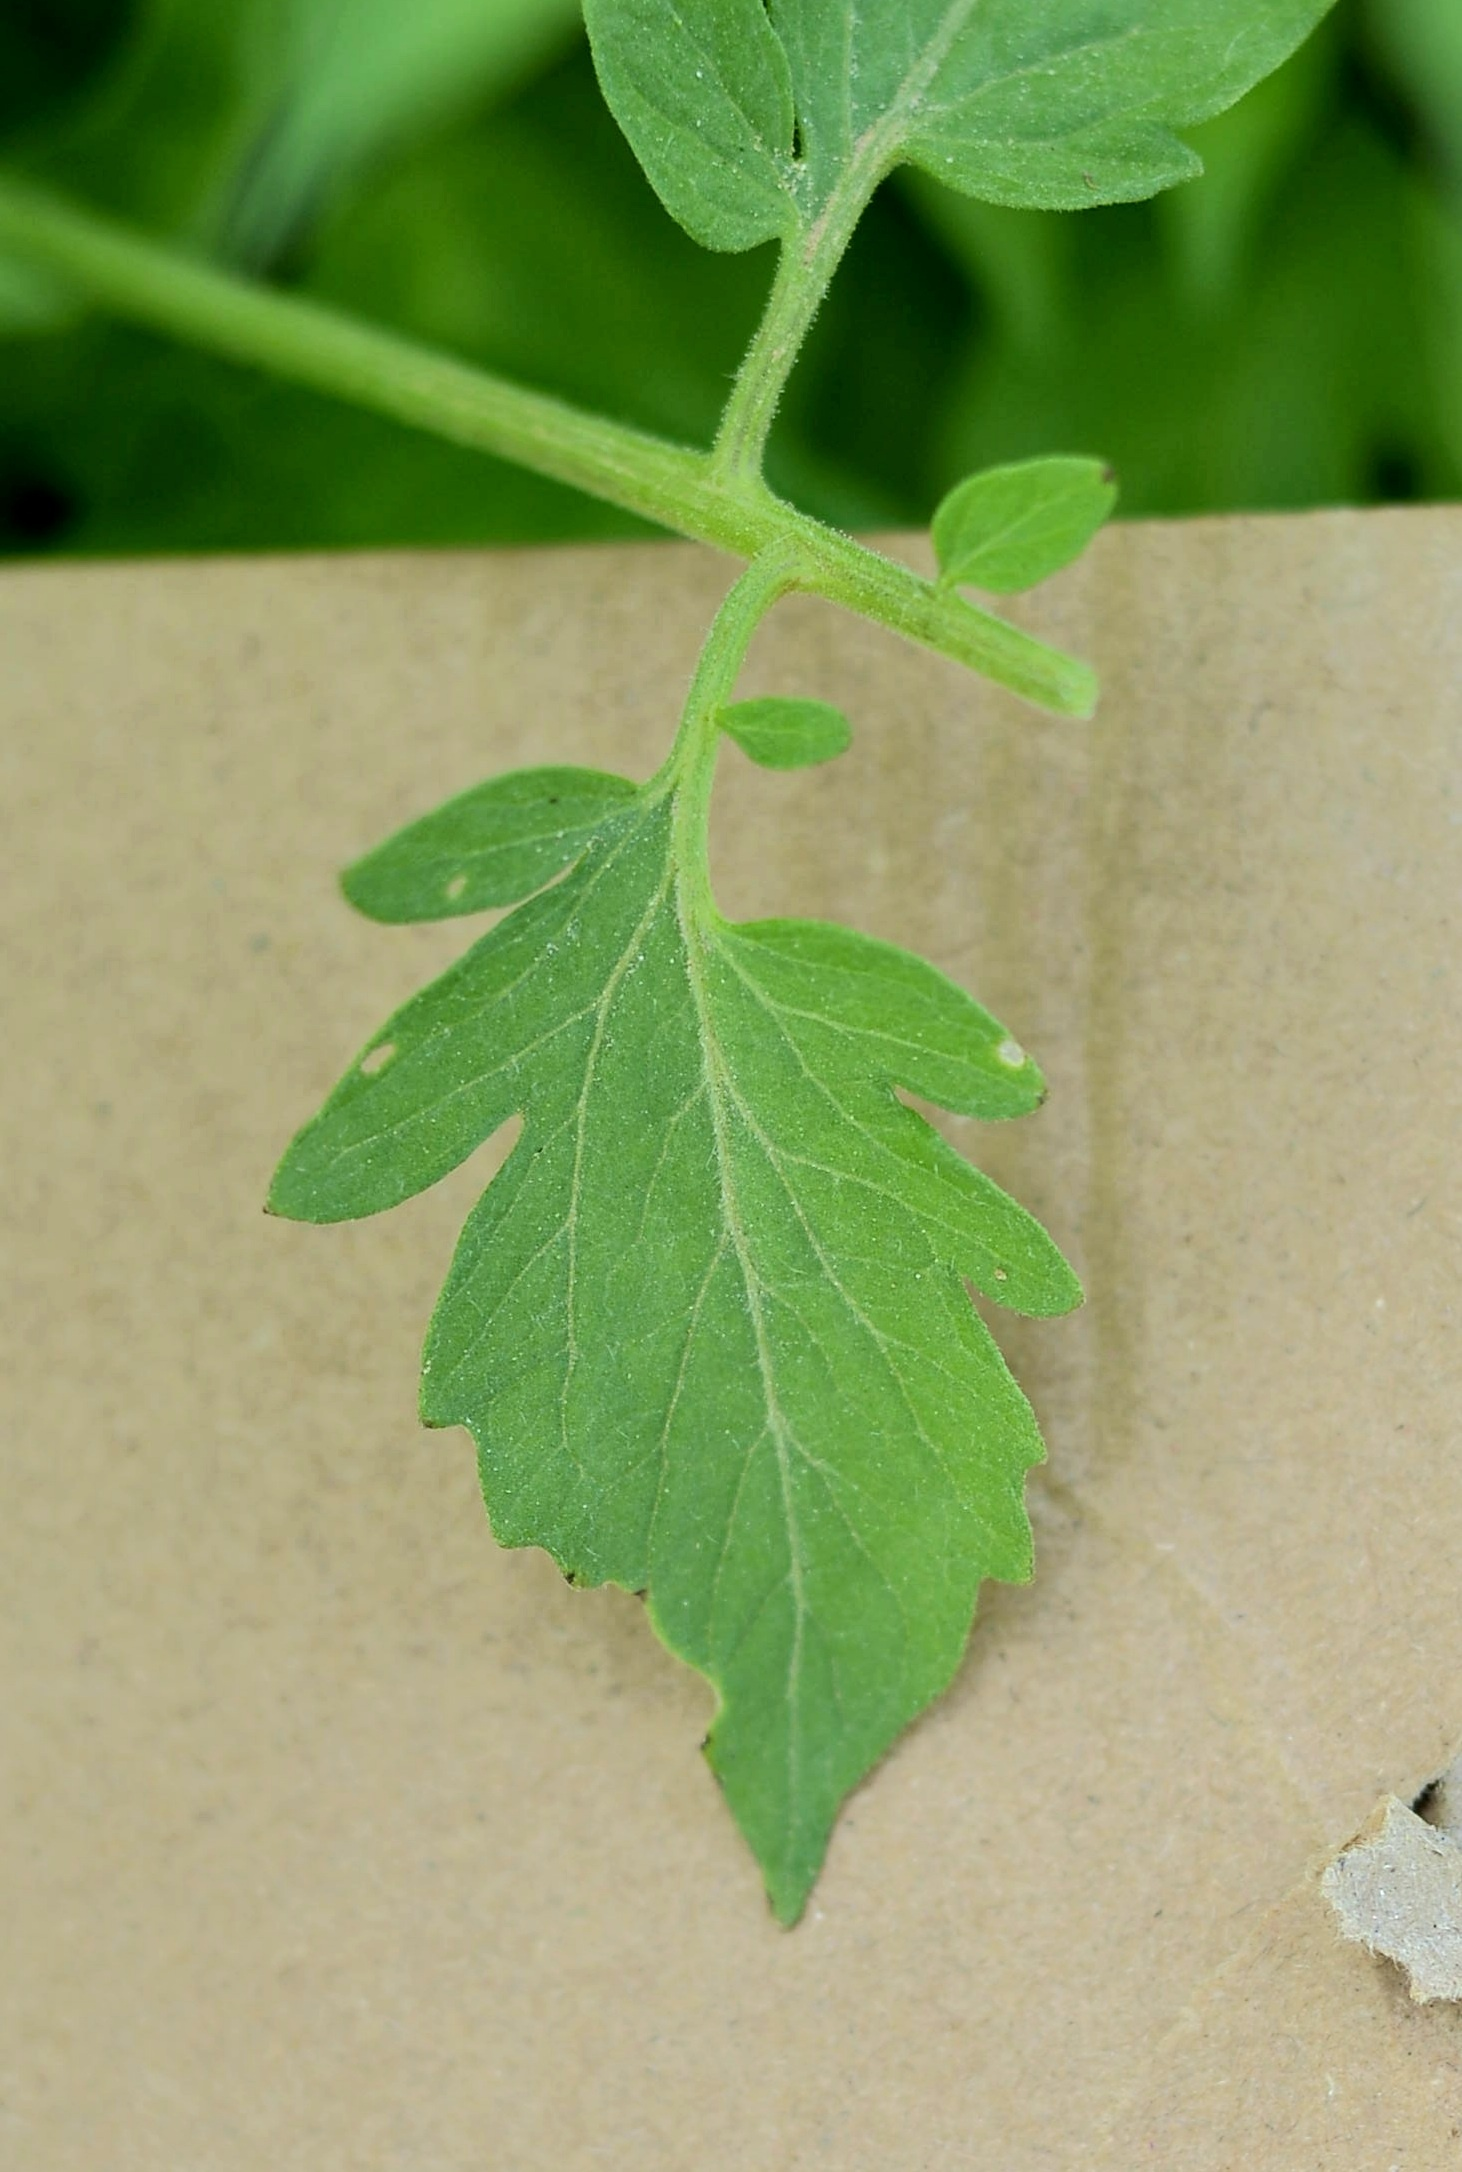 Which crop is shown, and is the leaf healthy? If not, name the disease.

tomato, healthy
